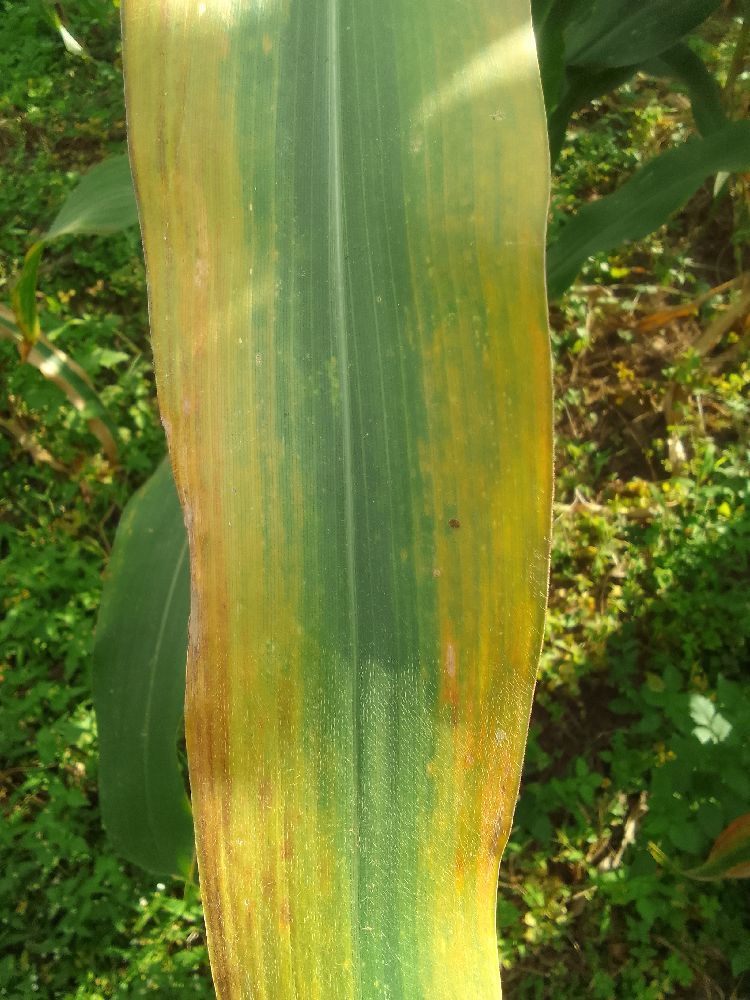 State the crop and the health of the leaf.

maize, maize lethal necrosis
